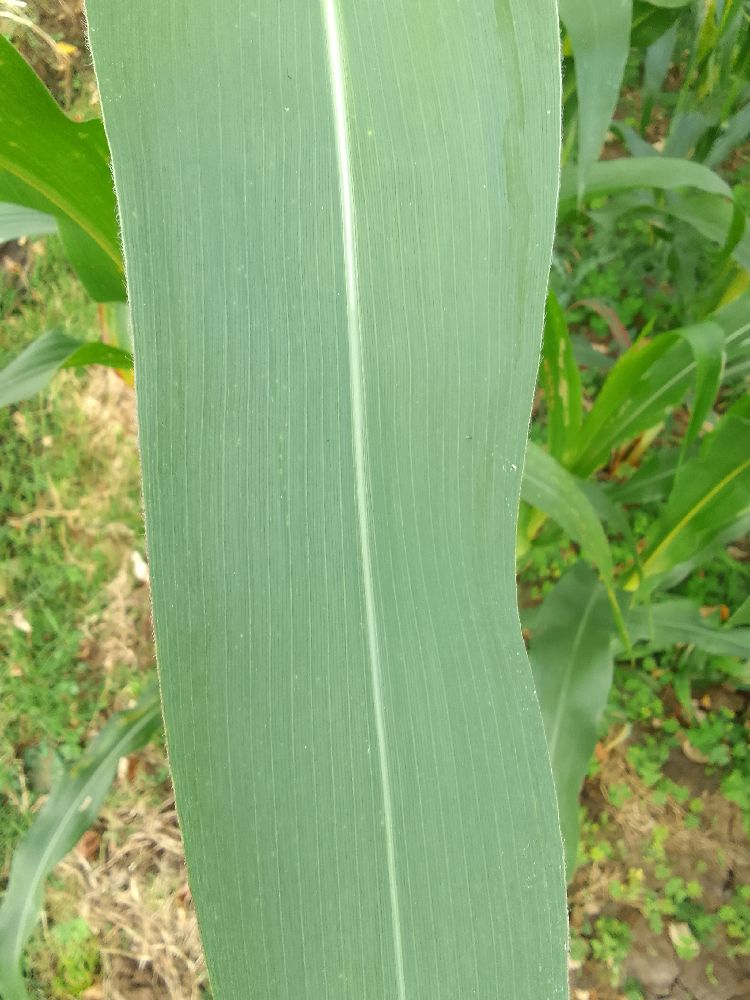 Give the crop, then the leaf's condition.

maize, healthy
